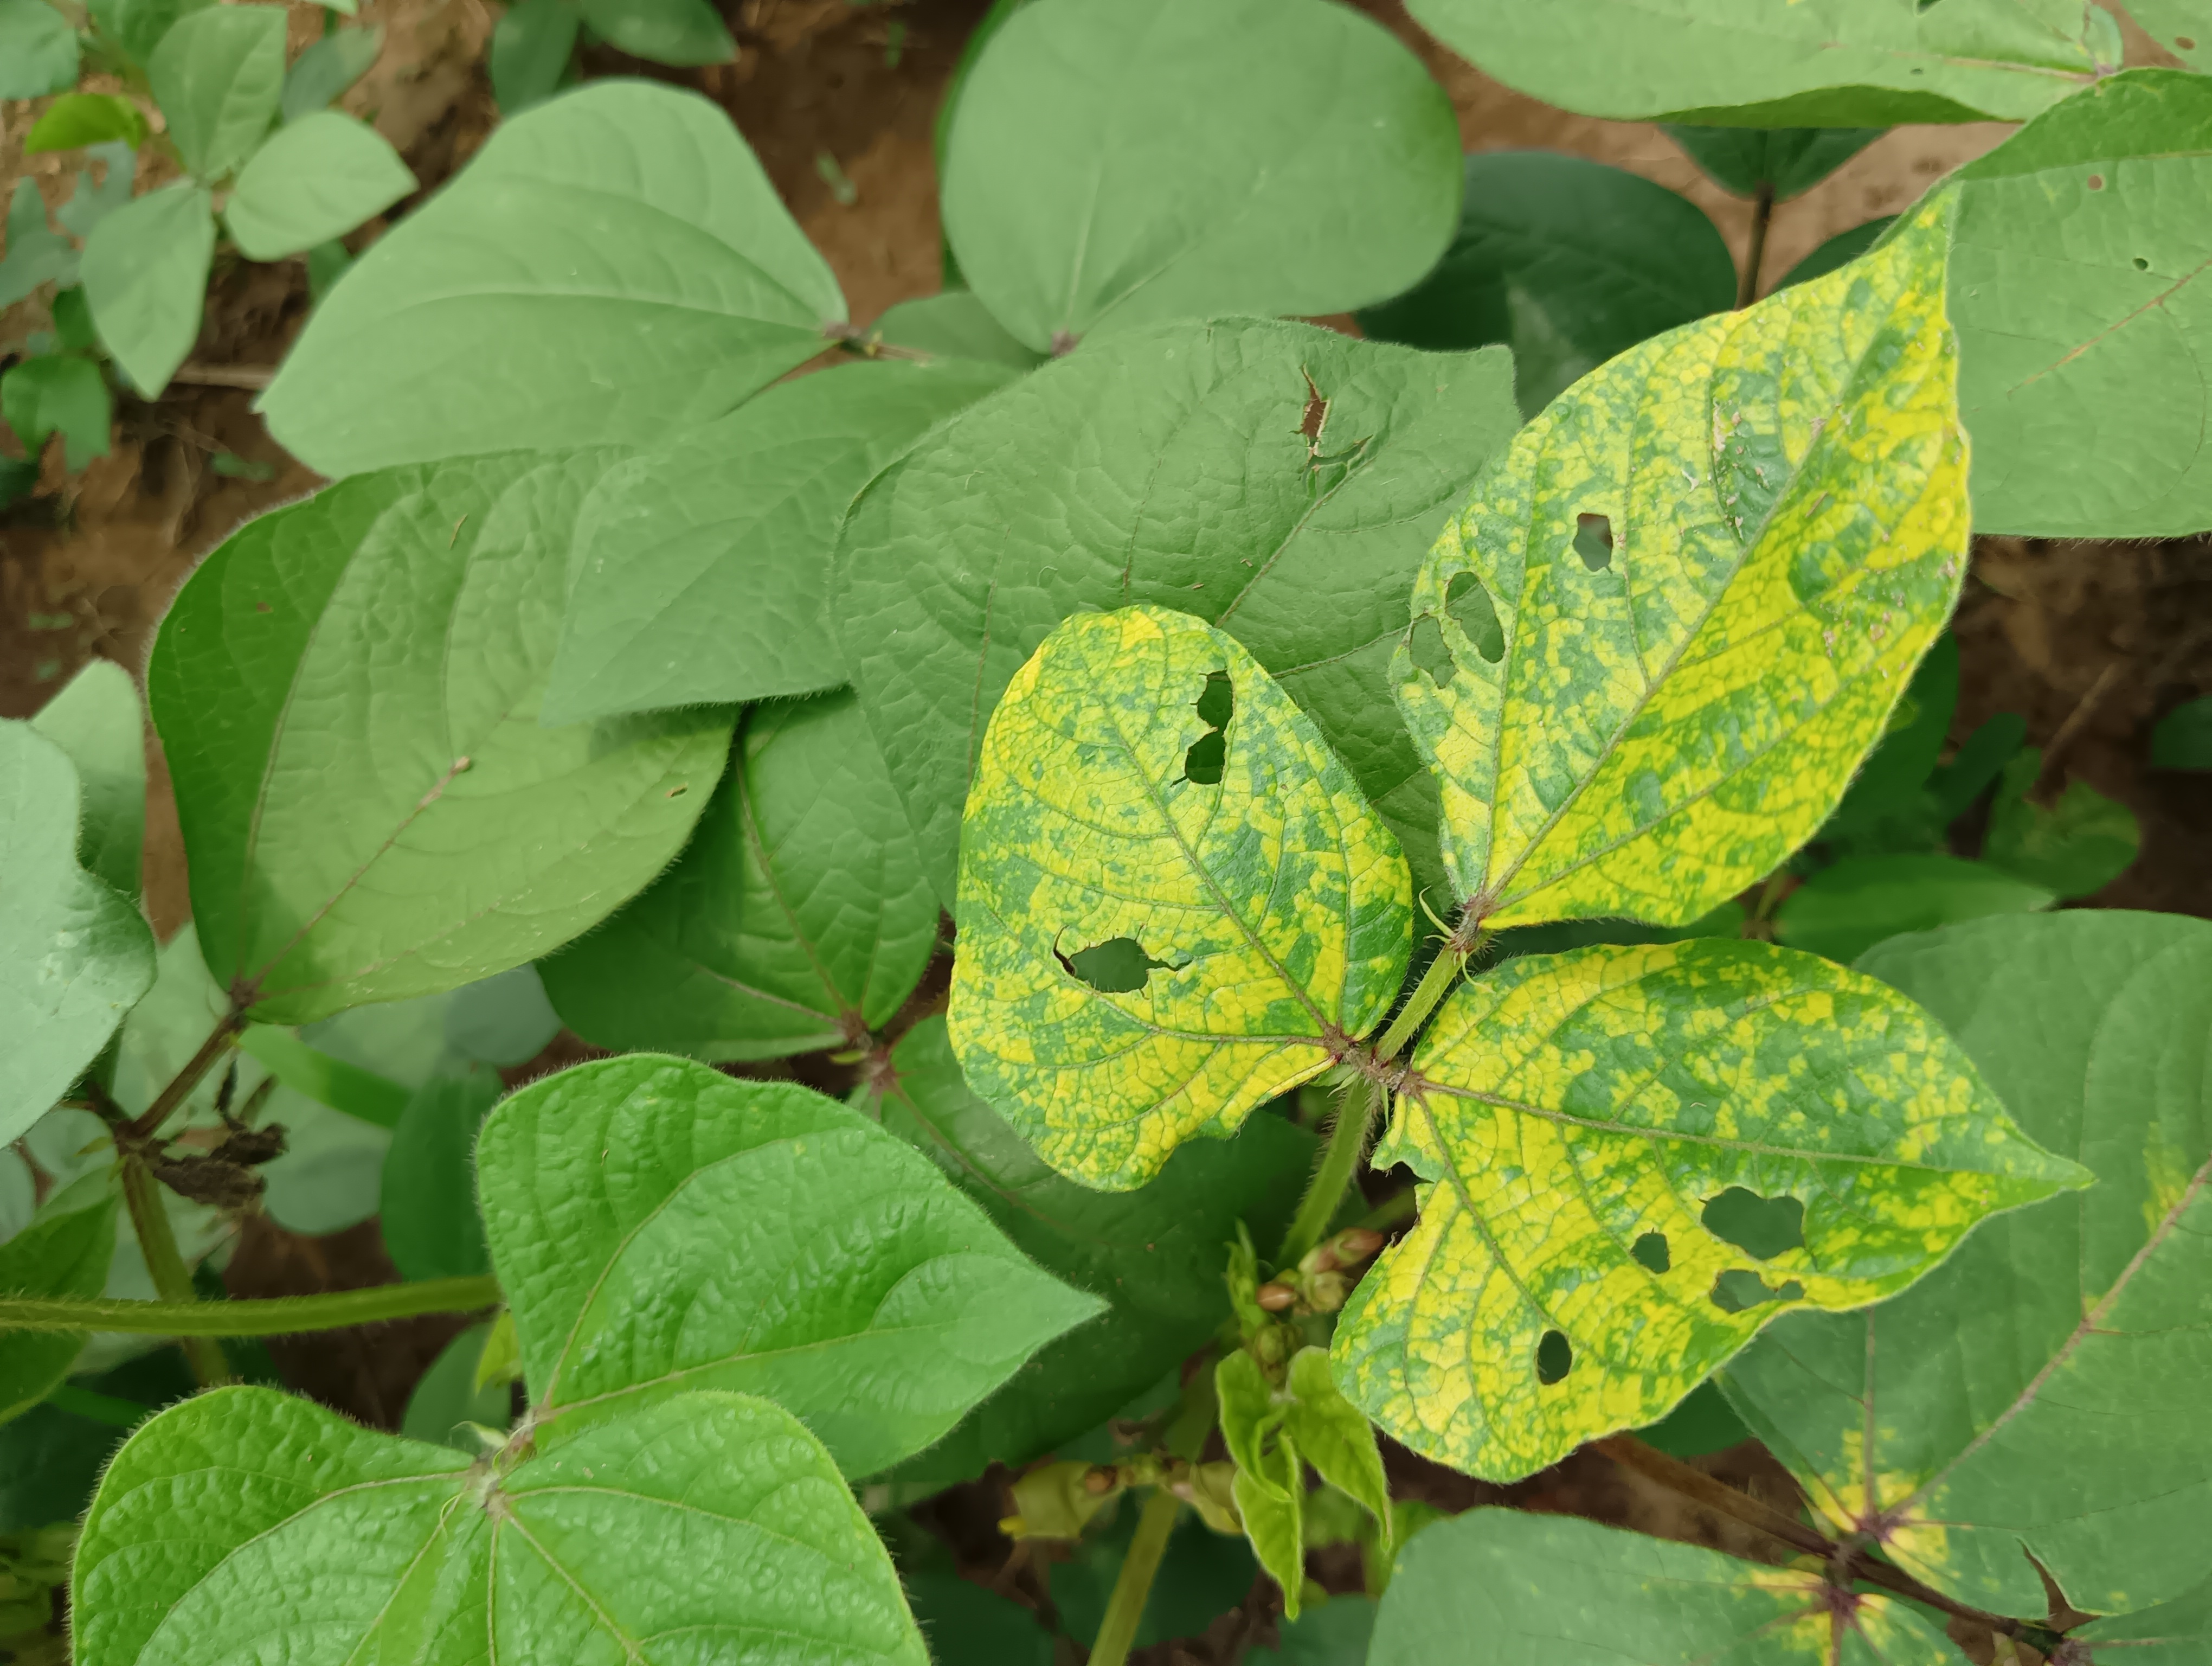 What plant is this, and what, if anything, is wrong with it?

mungbean, yellow mosaic
